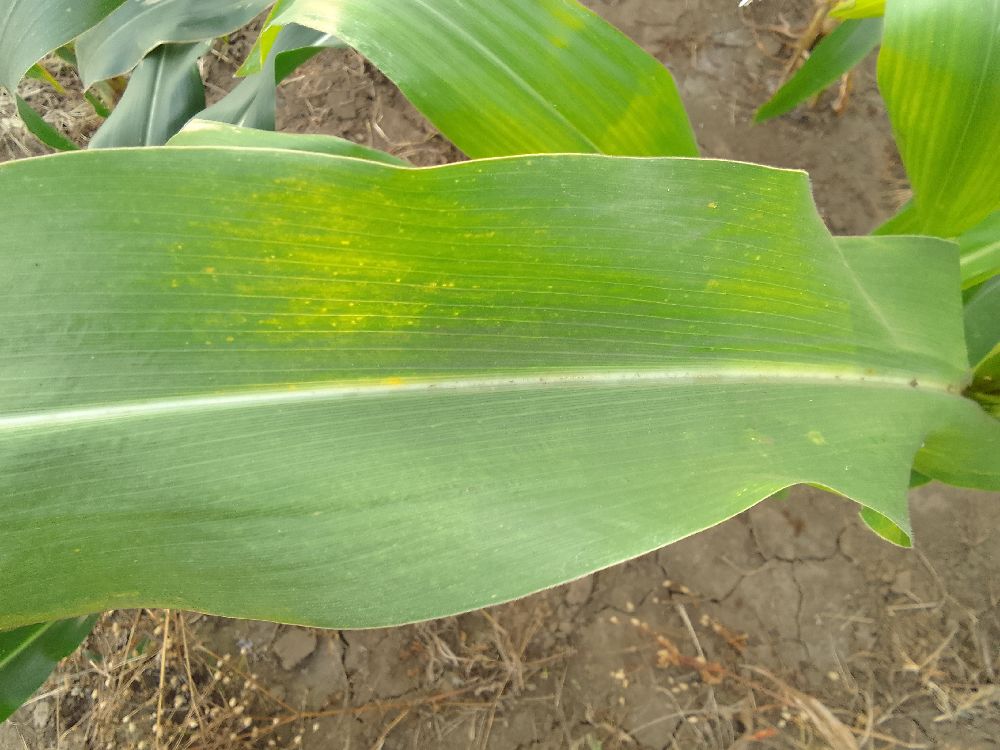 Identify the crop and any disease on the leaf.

maize, healthy
